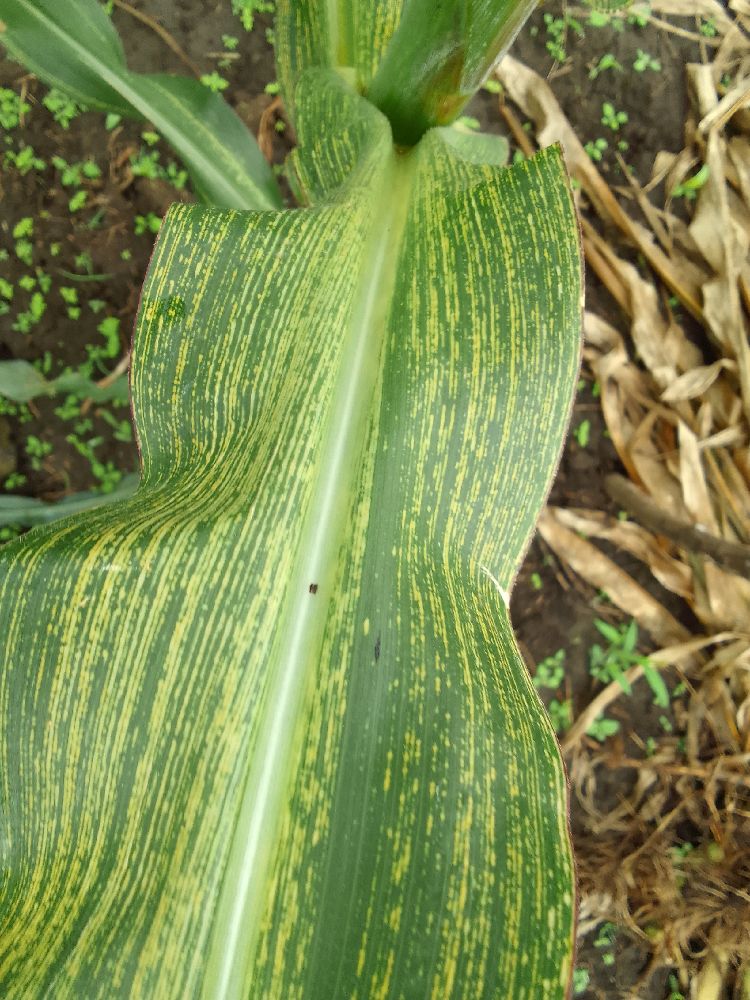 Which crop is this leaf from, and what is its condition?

maize, maize streak virus
